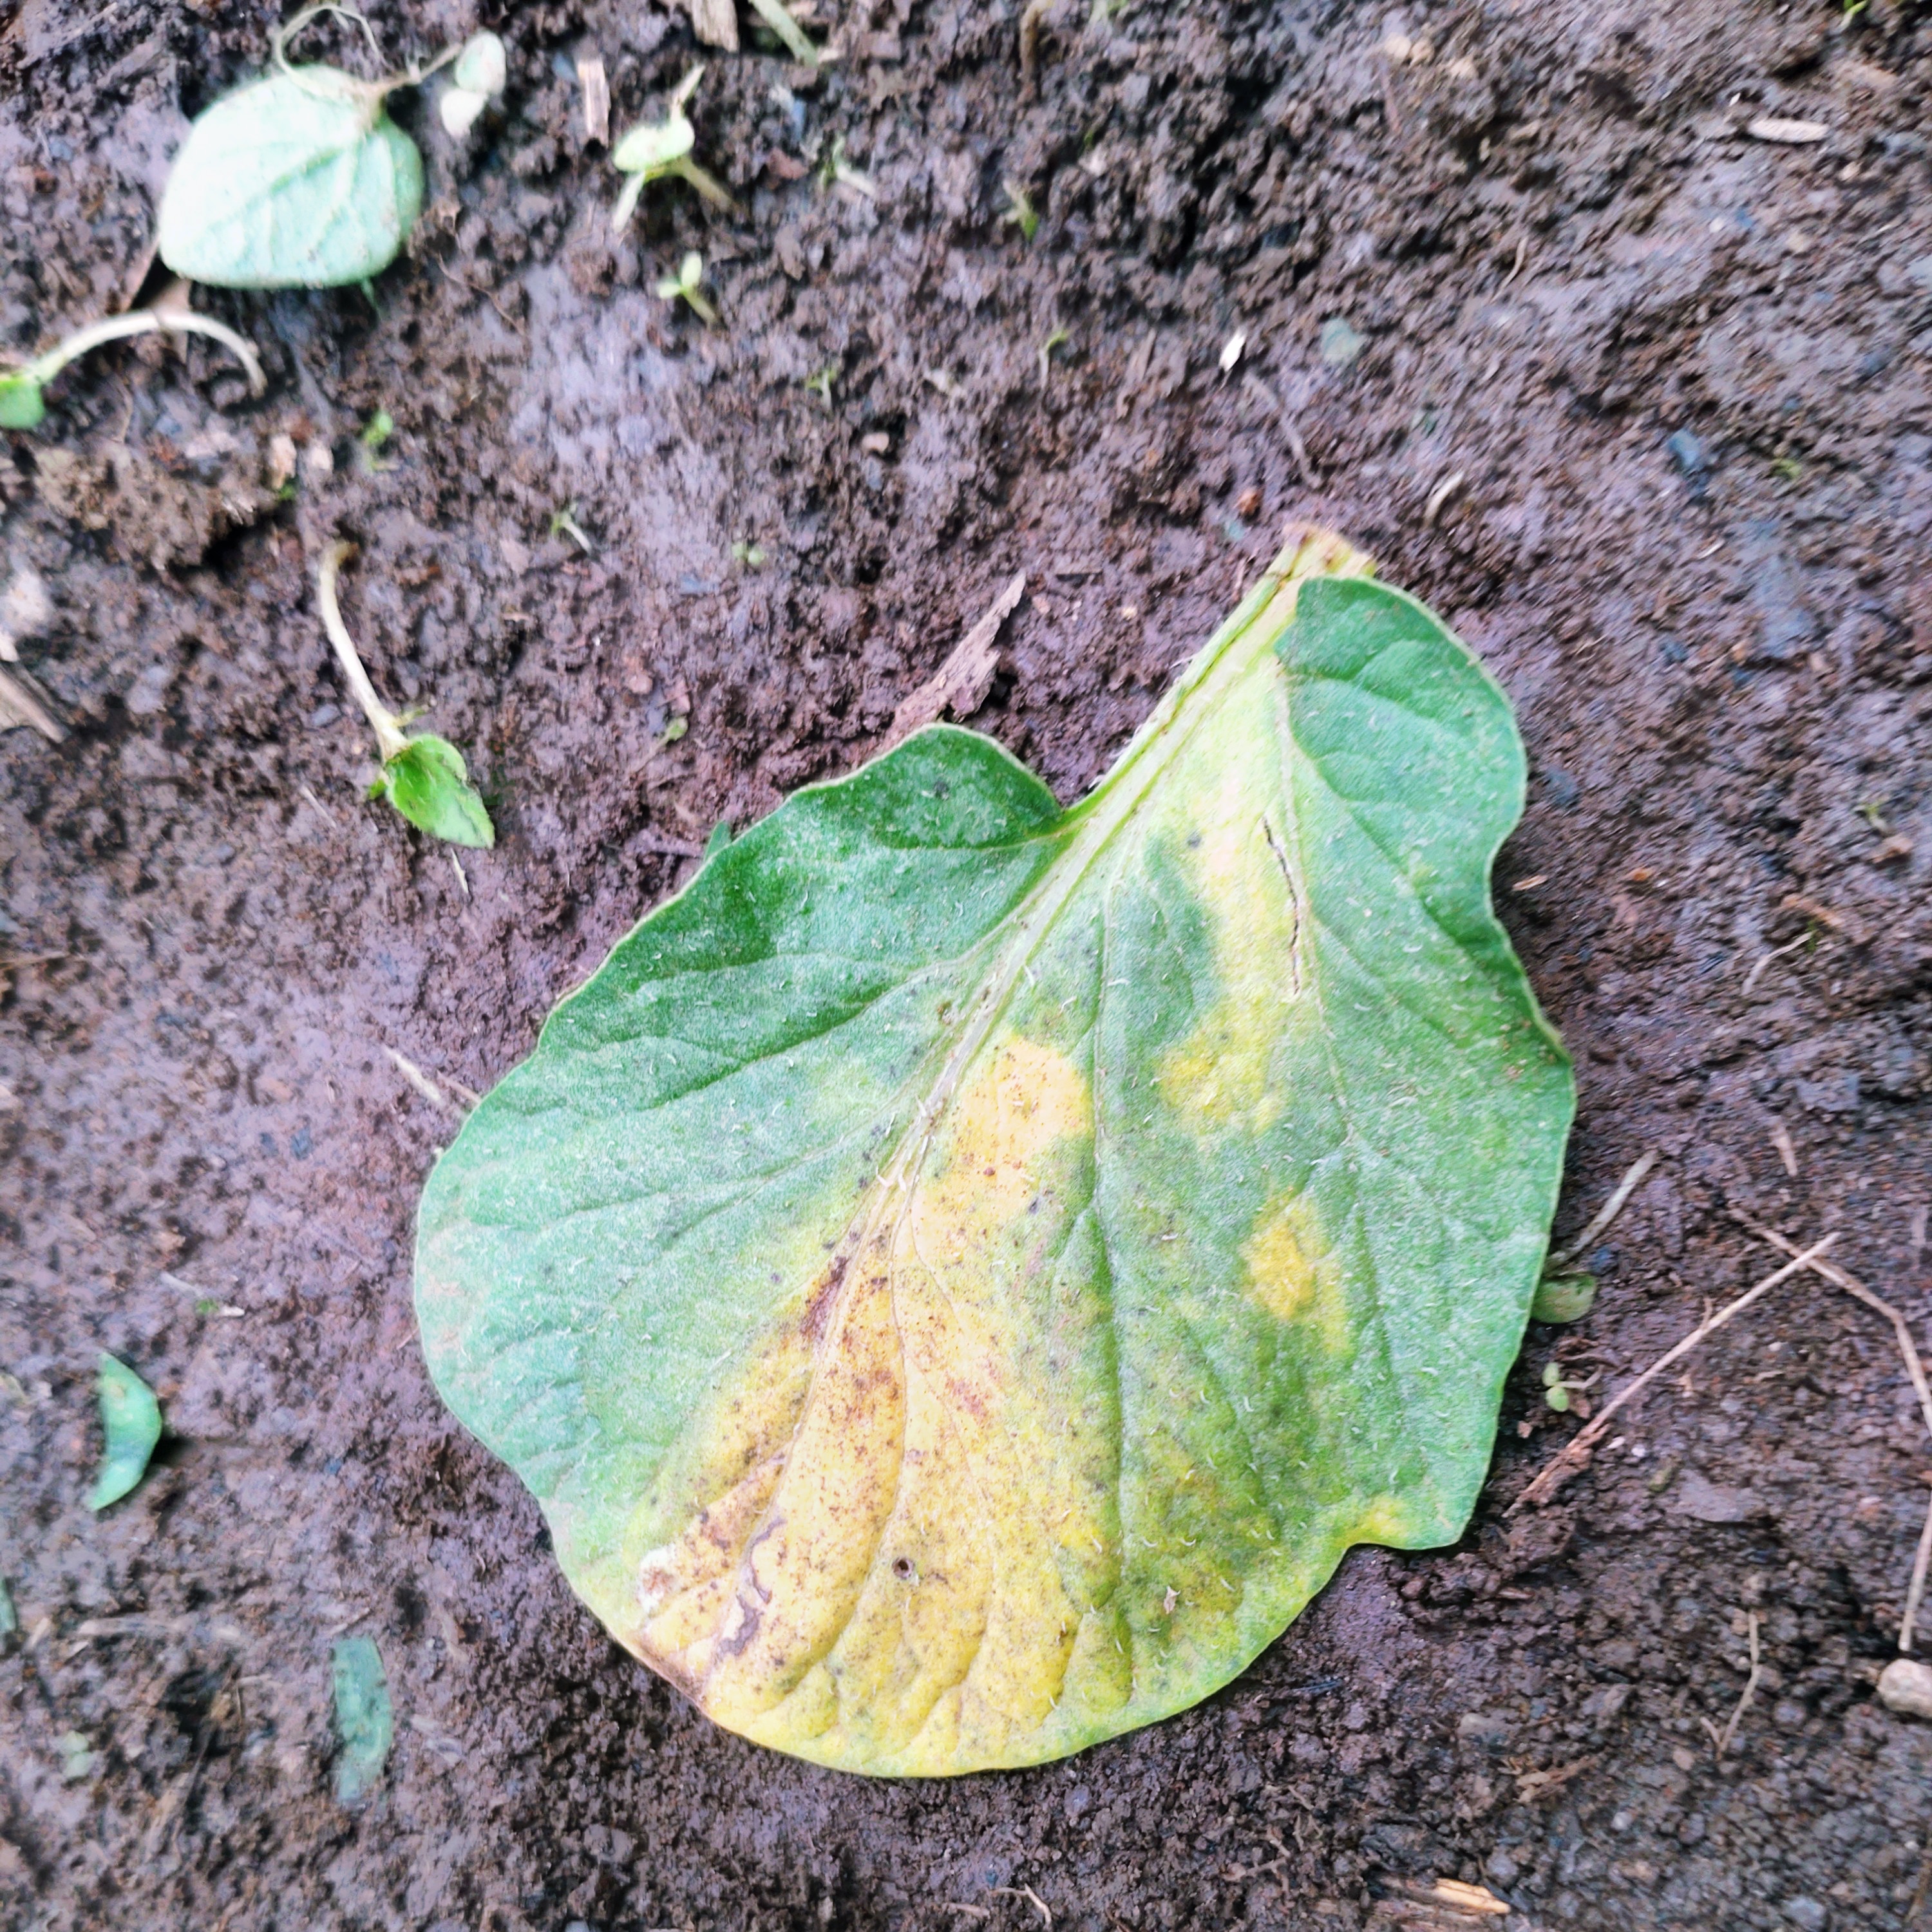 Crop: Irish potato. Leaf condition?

late blight
